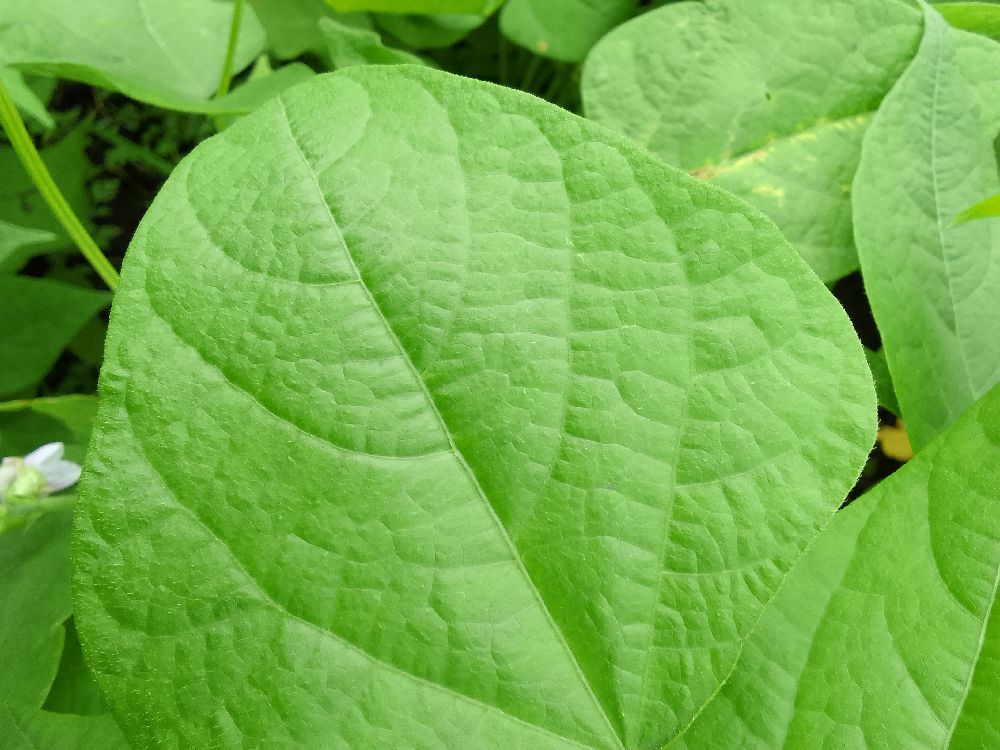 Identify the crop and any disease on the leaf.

common bean, healthy
